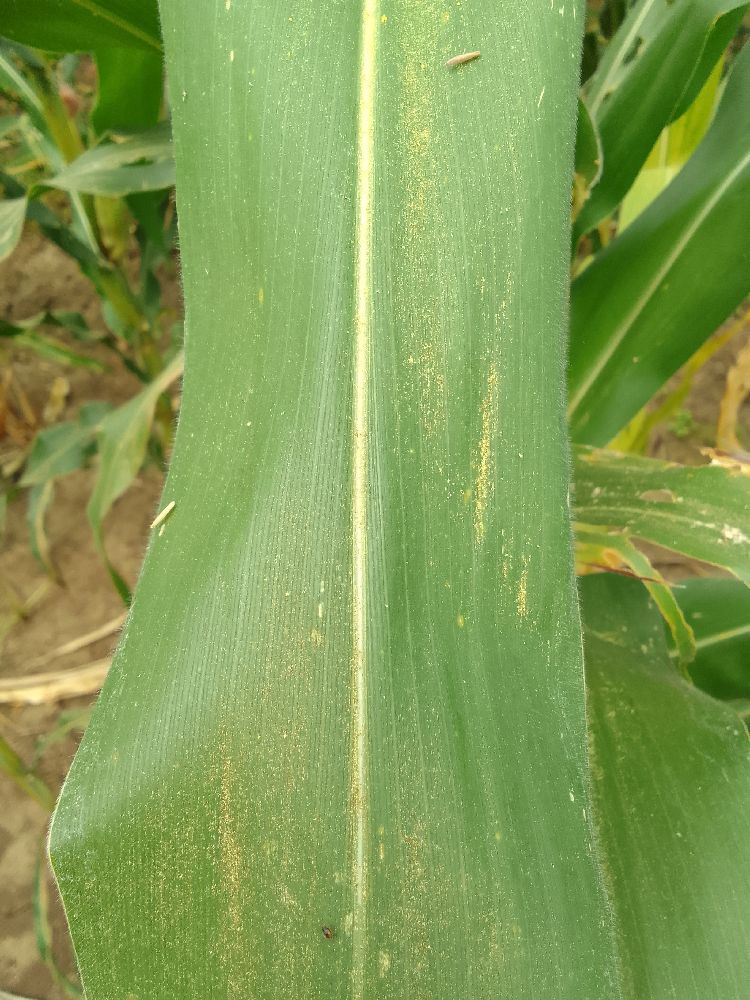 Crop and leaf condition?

maize, healthy
